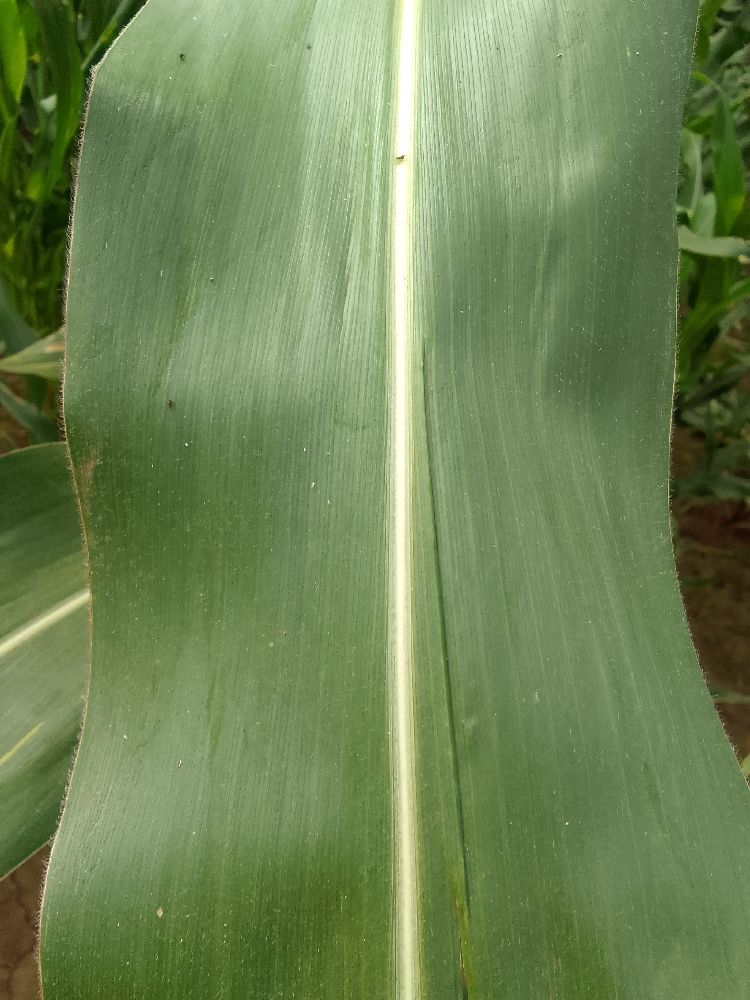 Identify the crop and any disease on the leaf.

maize, healthy
